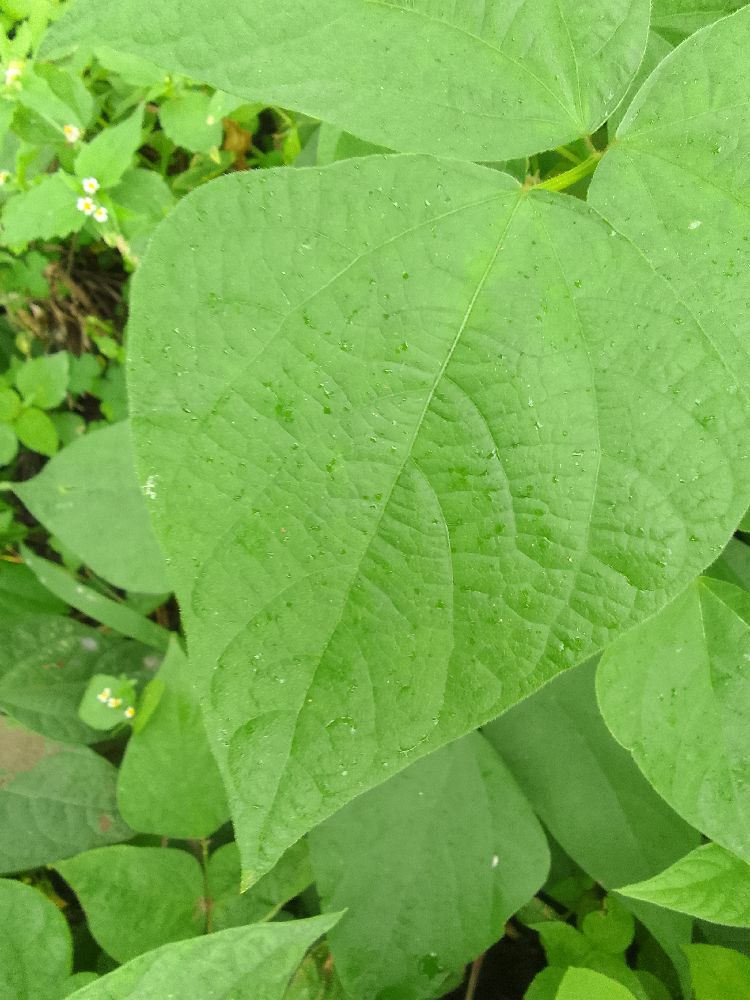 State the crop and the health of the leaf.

common bean, healthy
